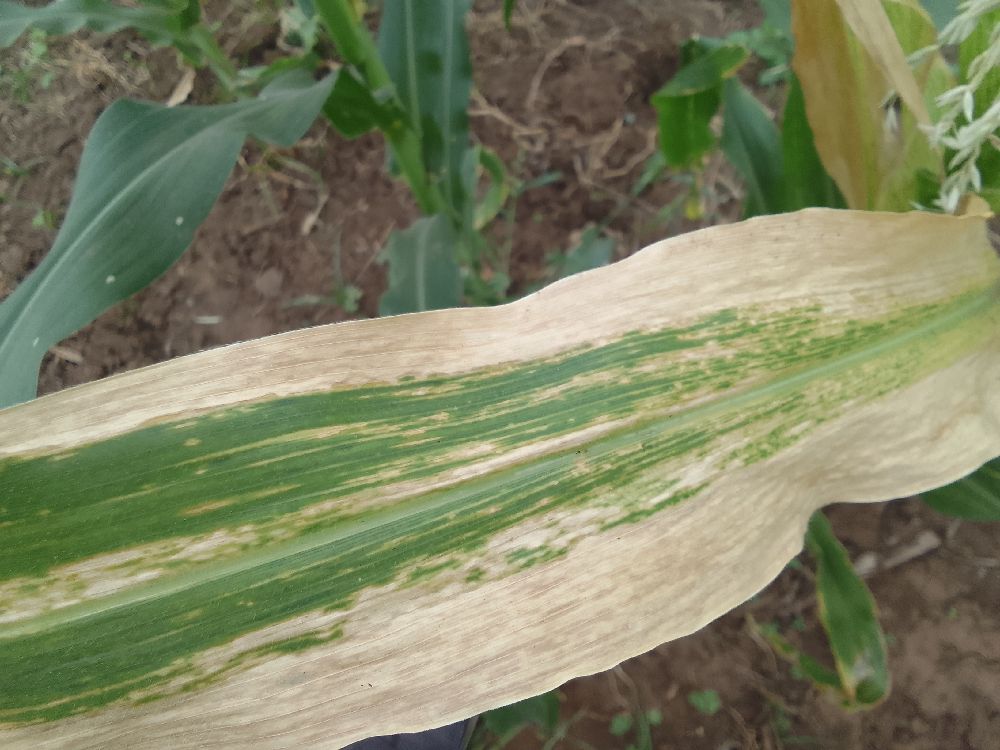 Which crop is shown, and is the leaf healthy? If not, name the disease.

maize, maize lethal necrosis
